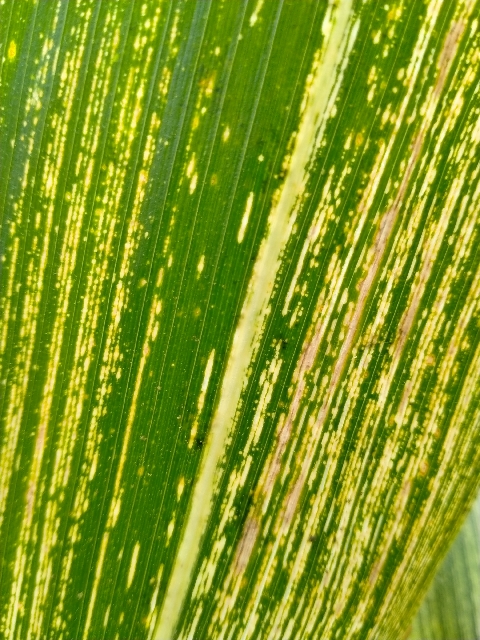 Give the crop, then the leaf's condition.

maize, maize streak virus
